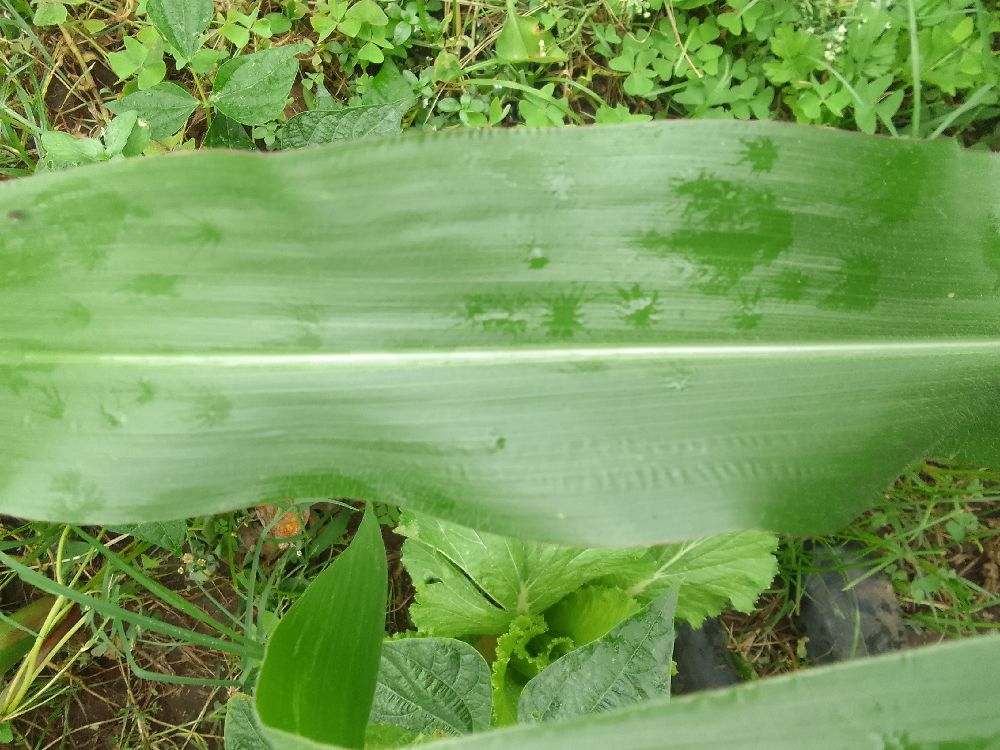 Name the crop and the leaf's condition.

maize, healthy
